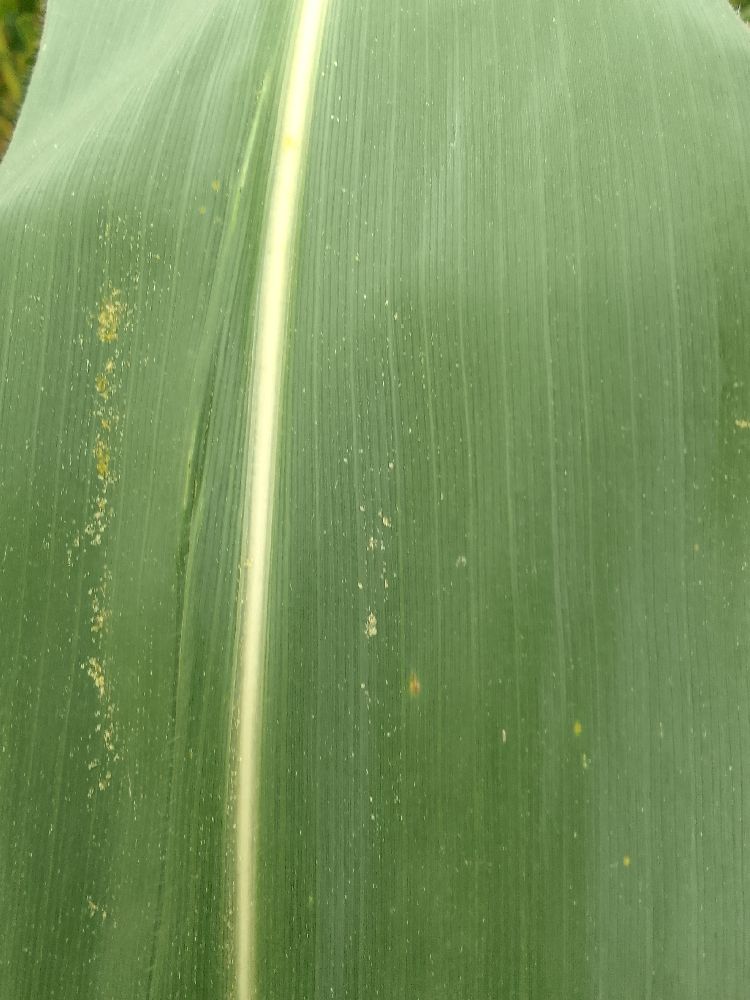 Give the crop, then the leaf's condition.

maize, healthy
